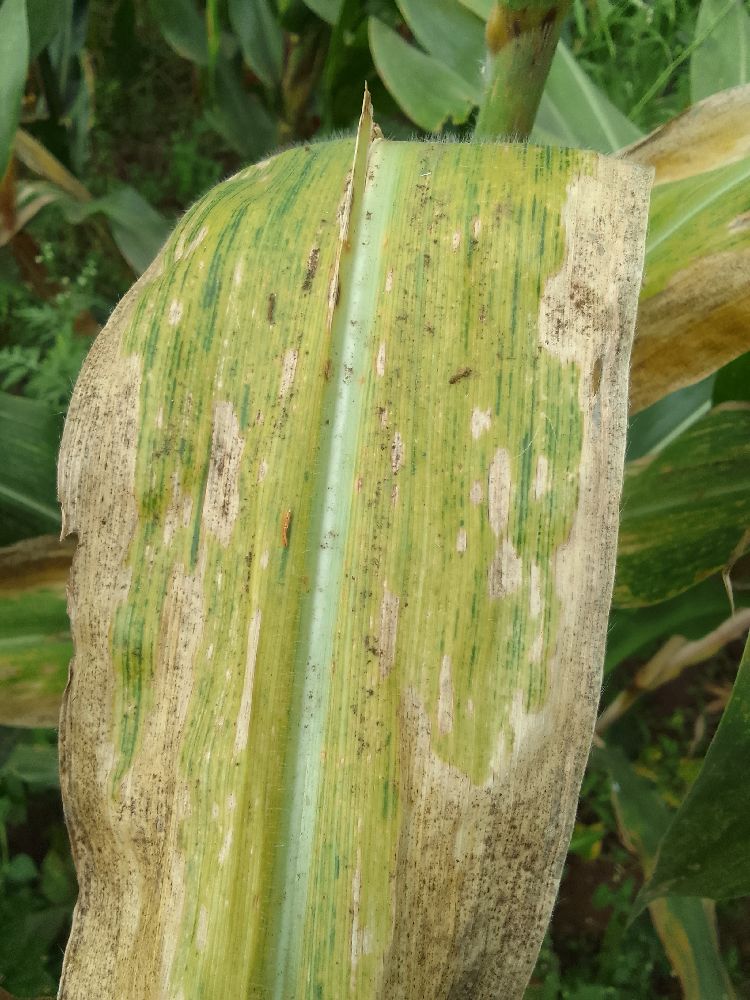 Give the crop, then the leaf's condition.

maize, maize lethal necrosis
